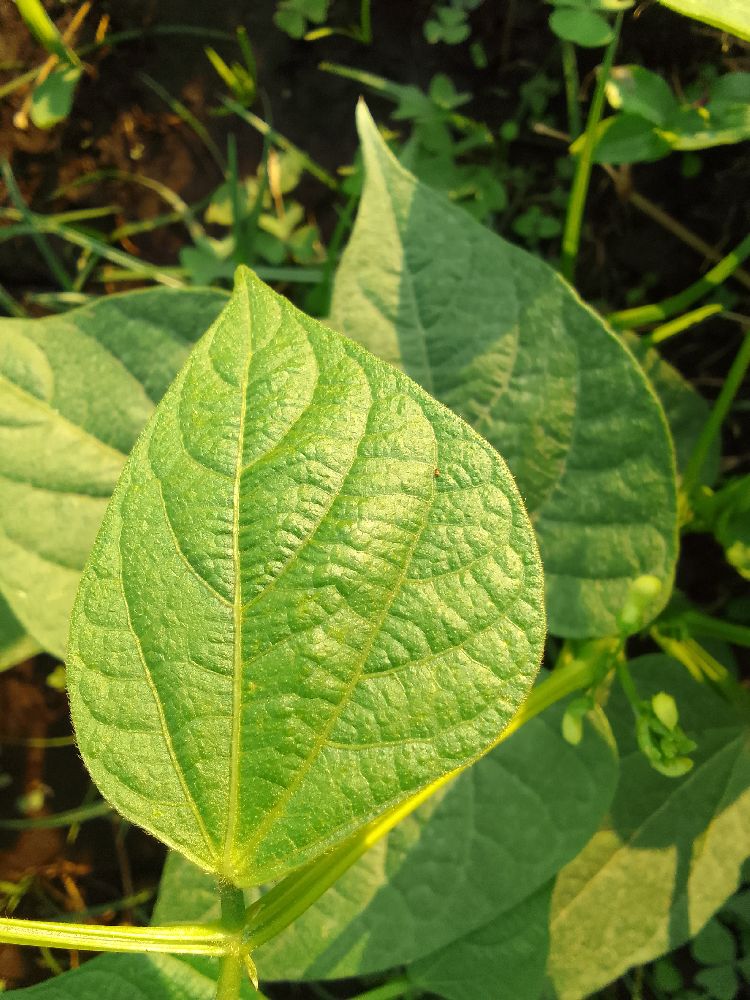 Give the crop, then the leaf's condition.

common bean, healthy
